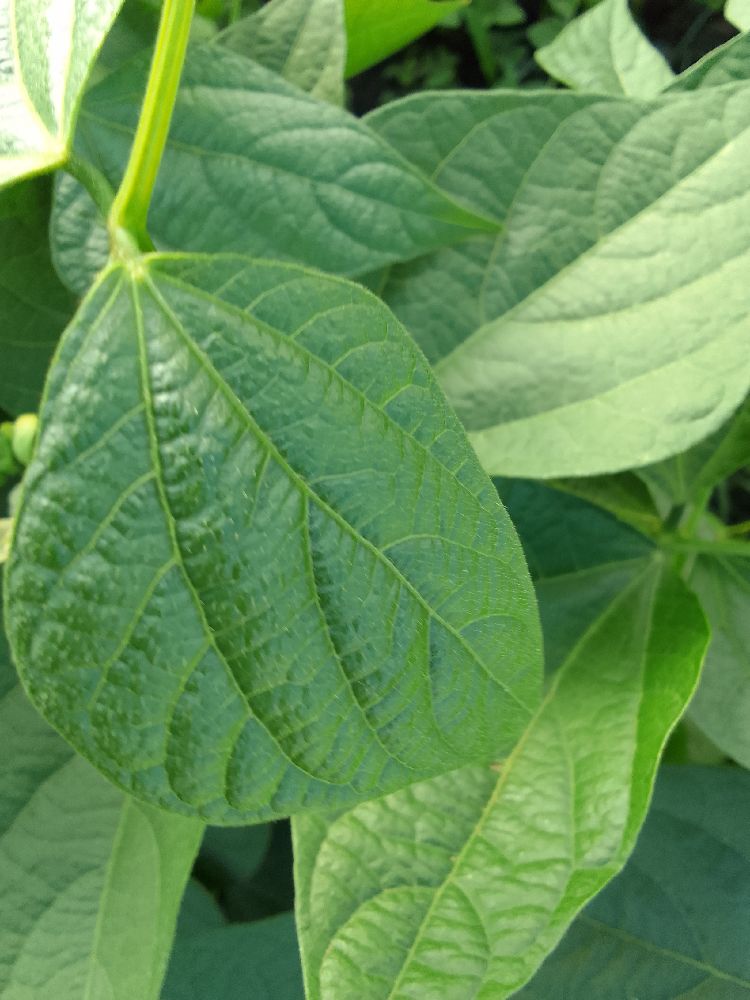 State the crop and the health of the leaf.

common bean, healthy
